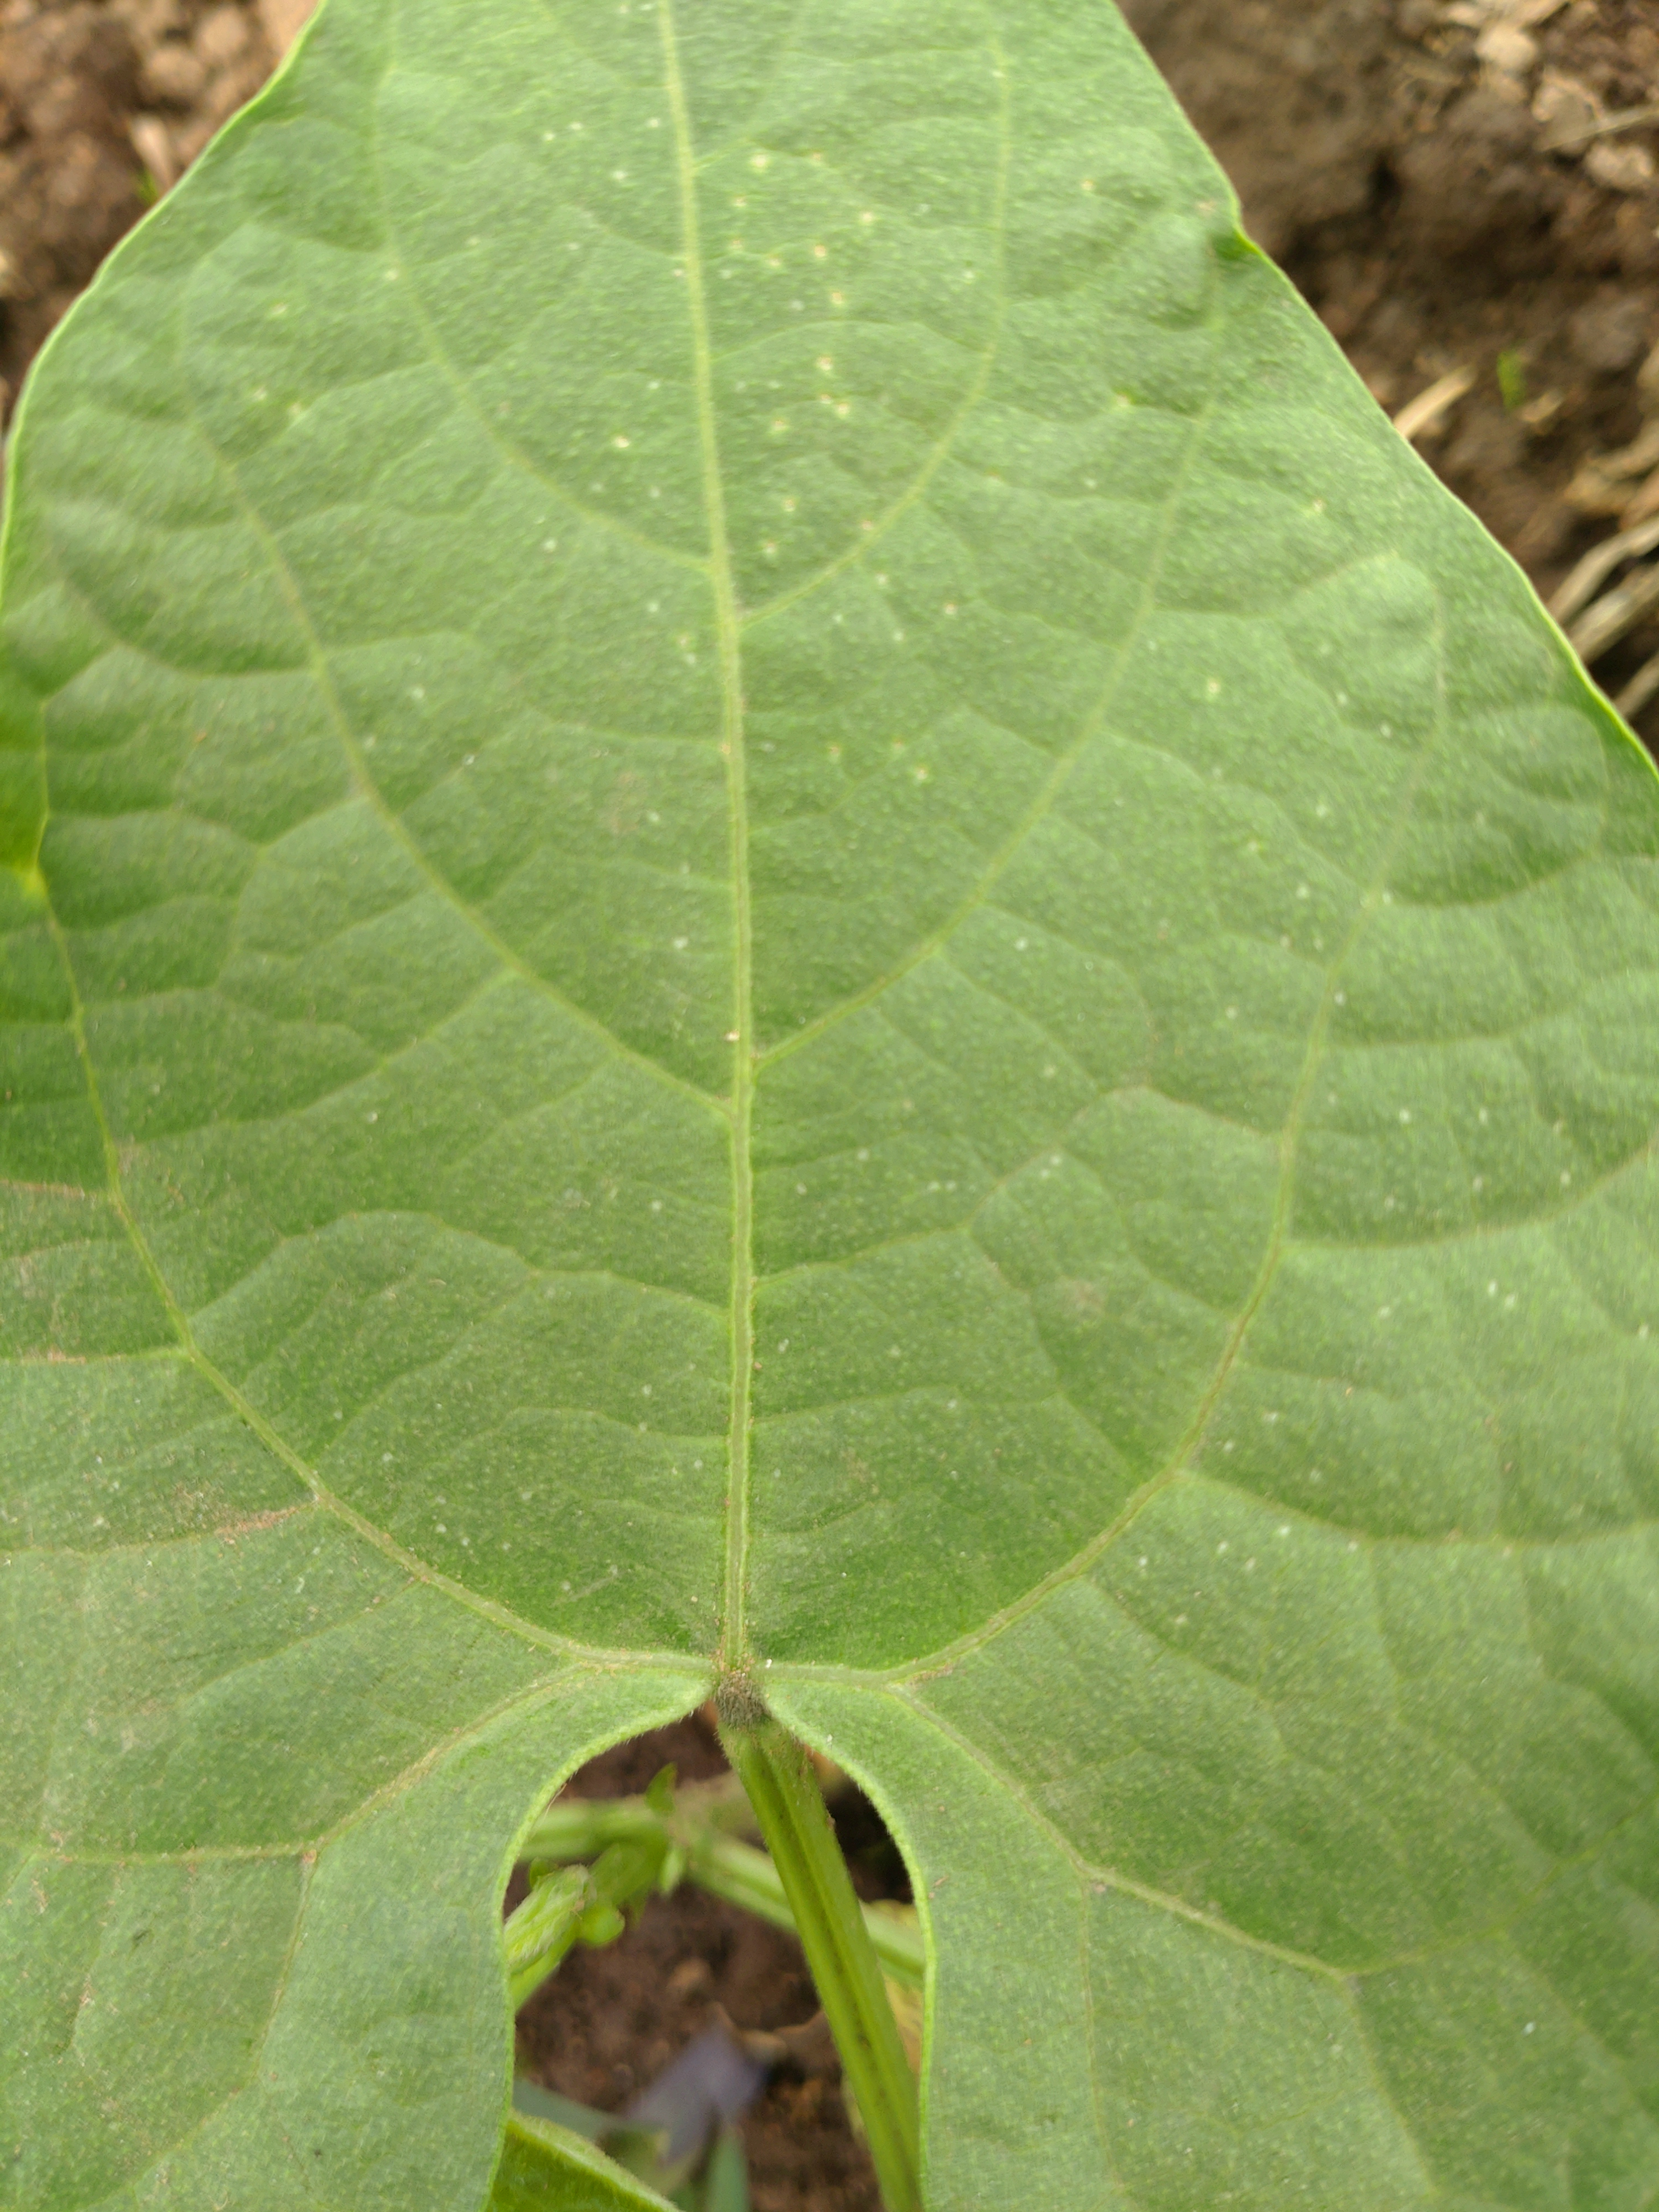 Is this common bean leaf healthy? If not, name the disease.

healthy
